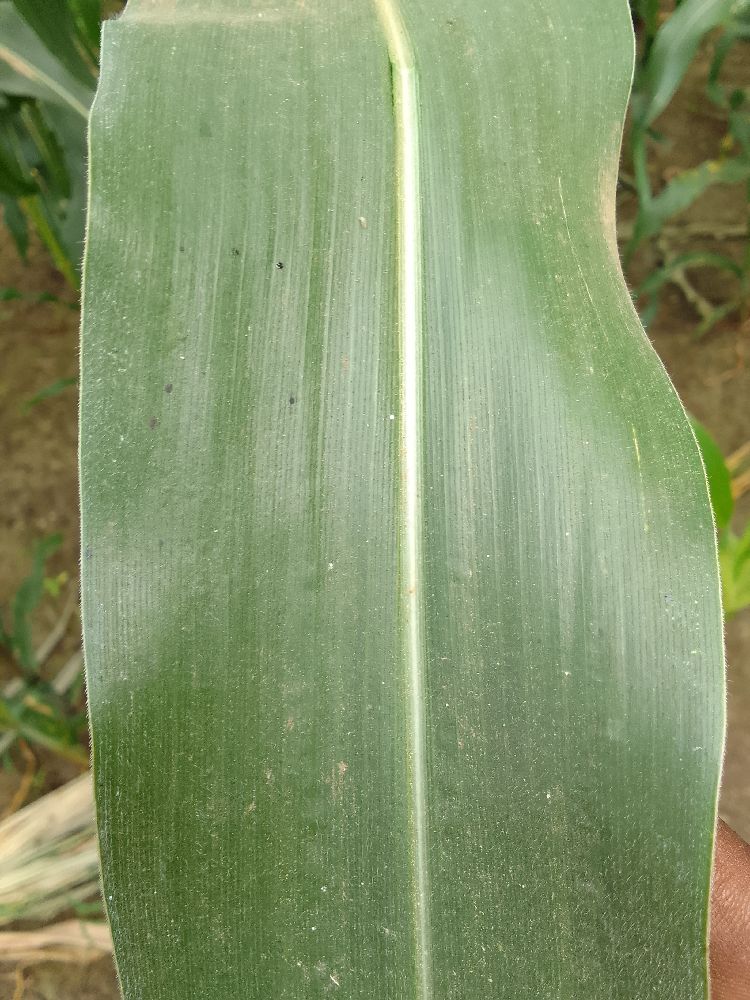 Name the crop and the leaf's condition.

maize, healthy
